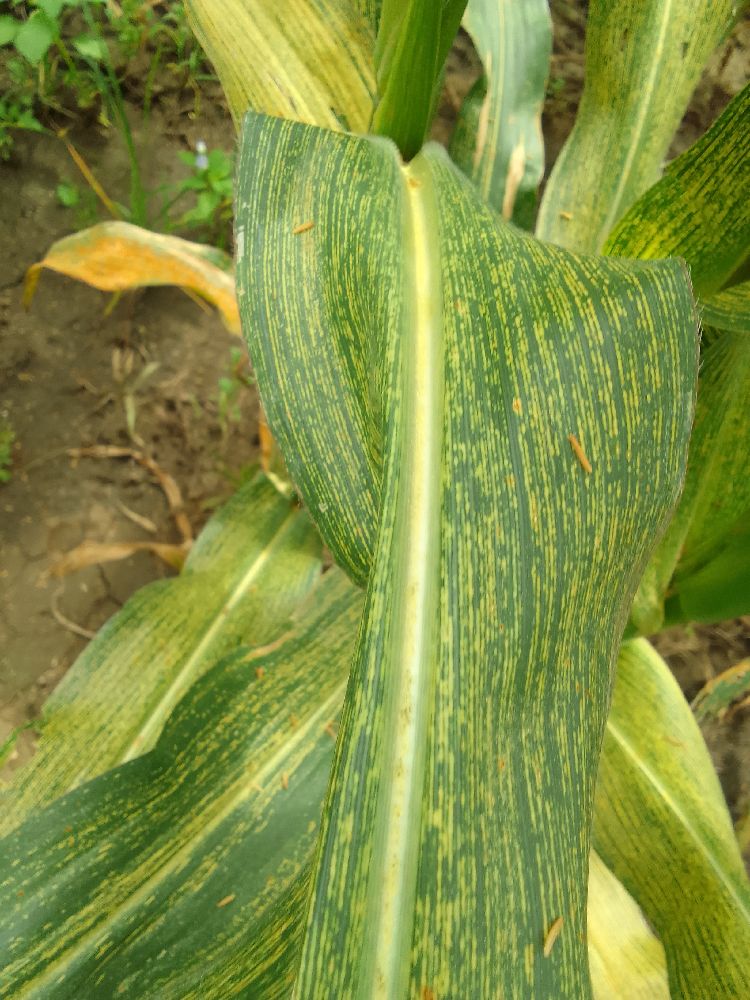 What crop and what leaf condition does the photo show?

maize, maize streak virus
